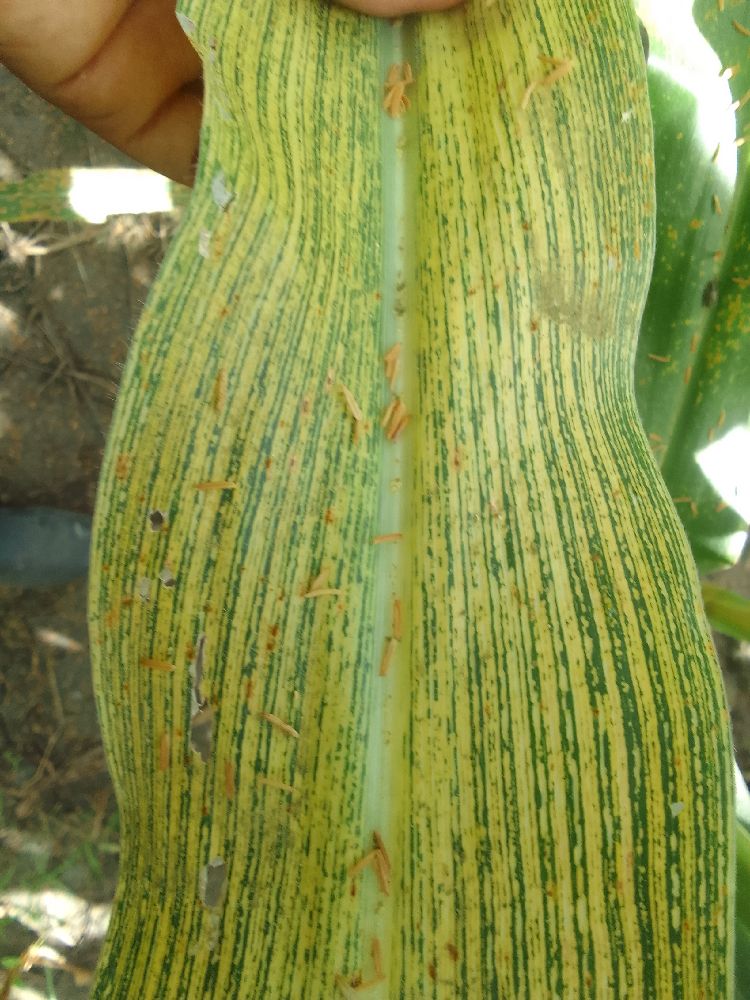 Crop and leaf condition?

maize, maize streak virus
